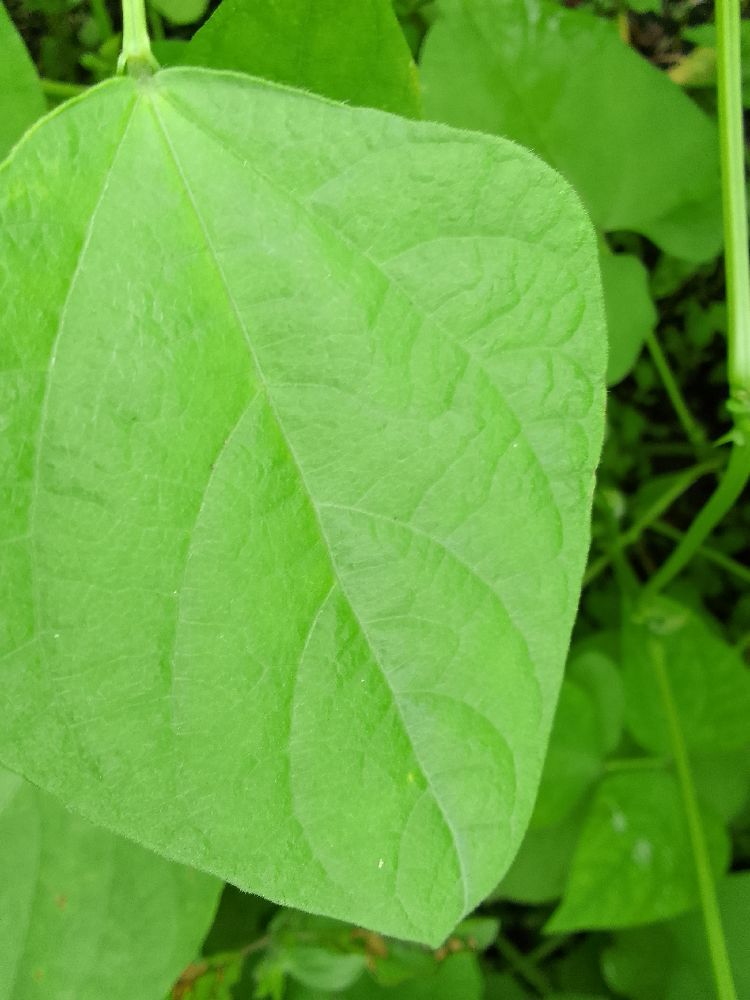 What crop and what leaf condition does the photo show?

common bean, healthy
